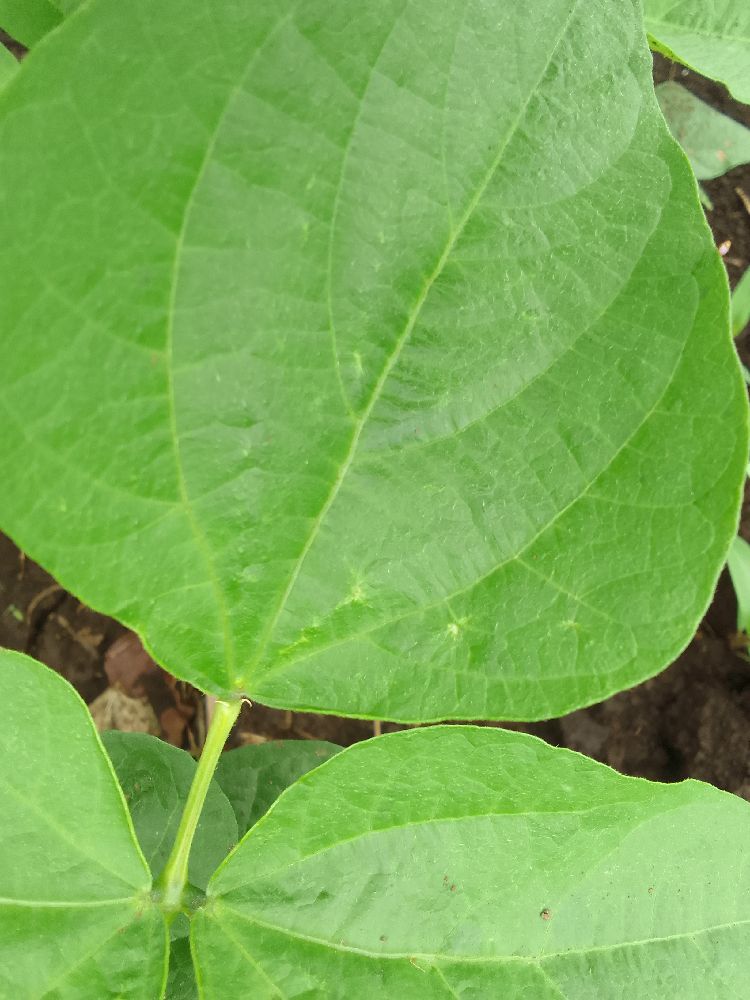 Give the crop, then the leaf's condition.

common bean, healthy
